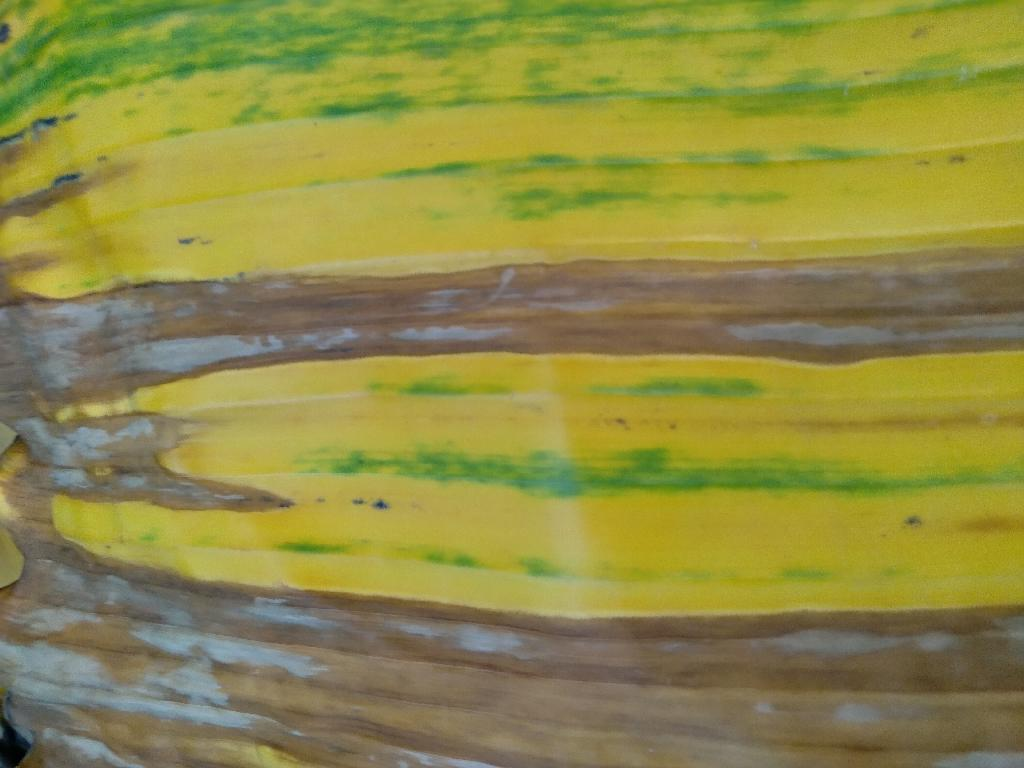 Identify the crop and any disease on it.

banana, fusarium wilt race 1
